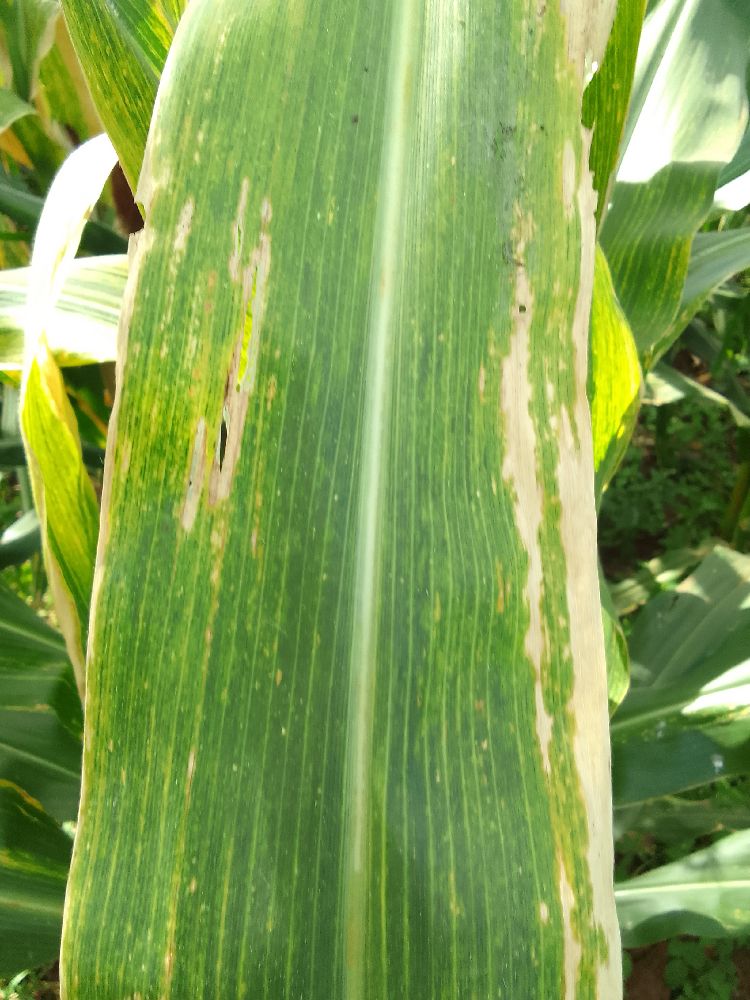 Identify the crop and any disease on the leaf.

maize, maize lethal necrosis
